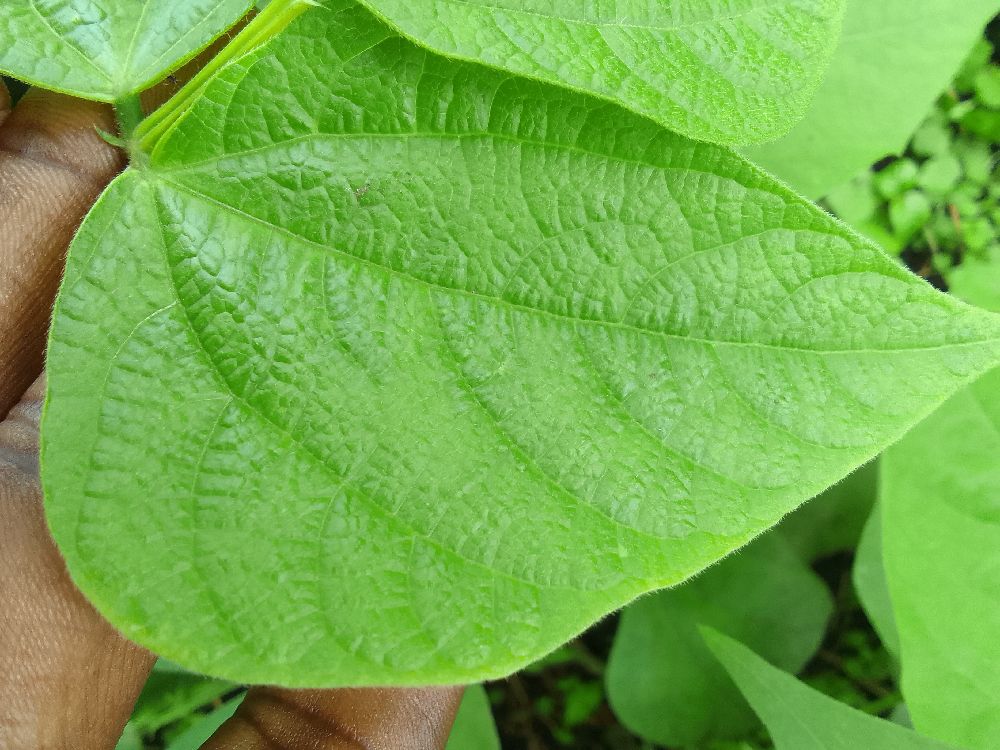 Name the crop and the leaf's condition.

common bean, healthy
